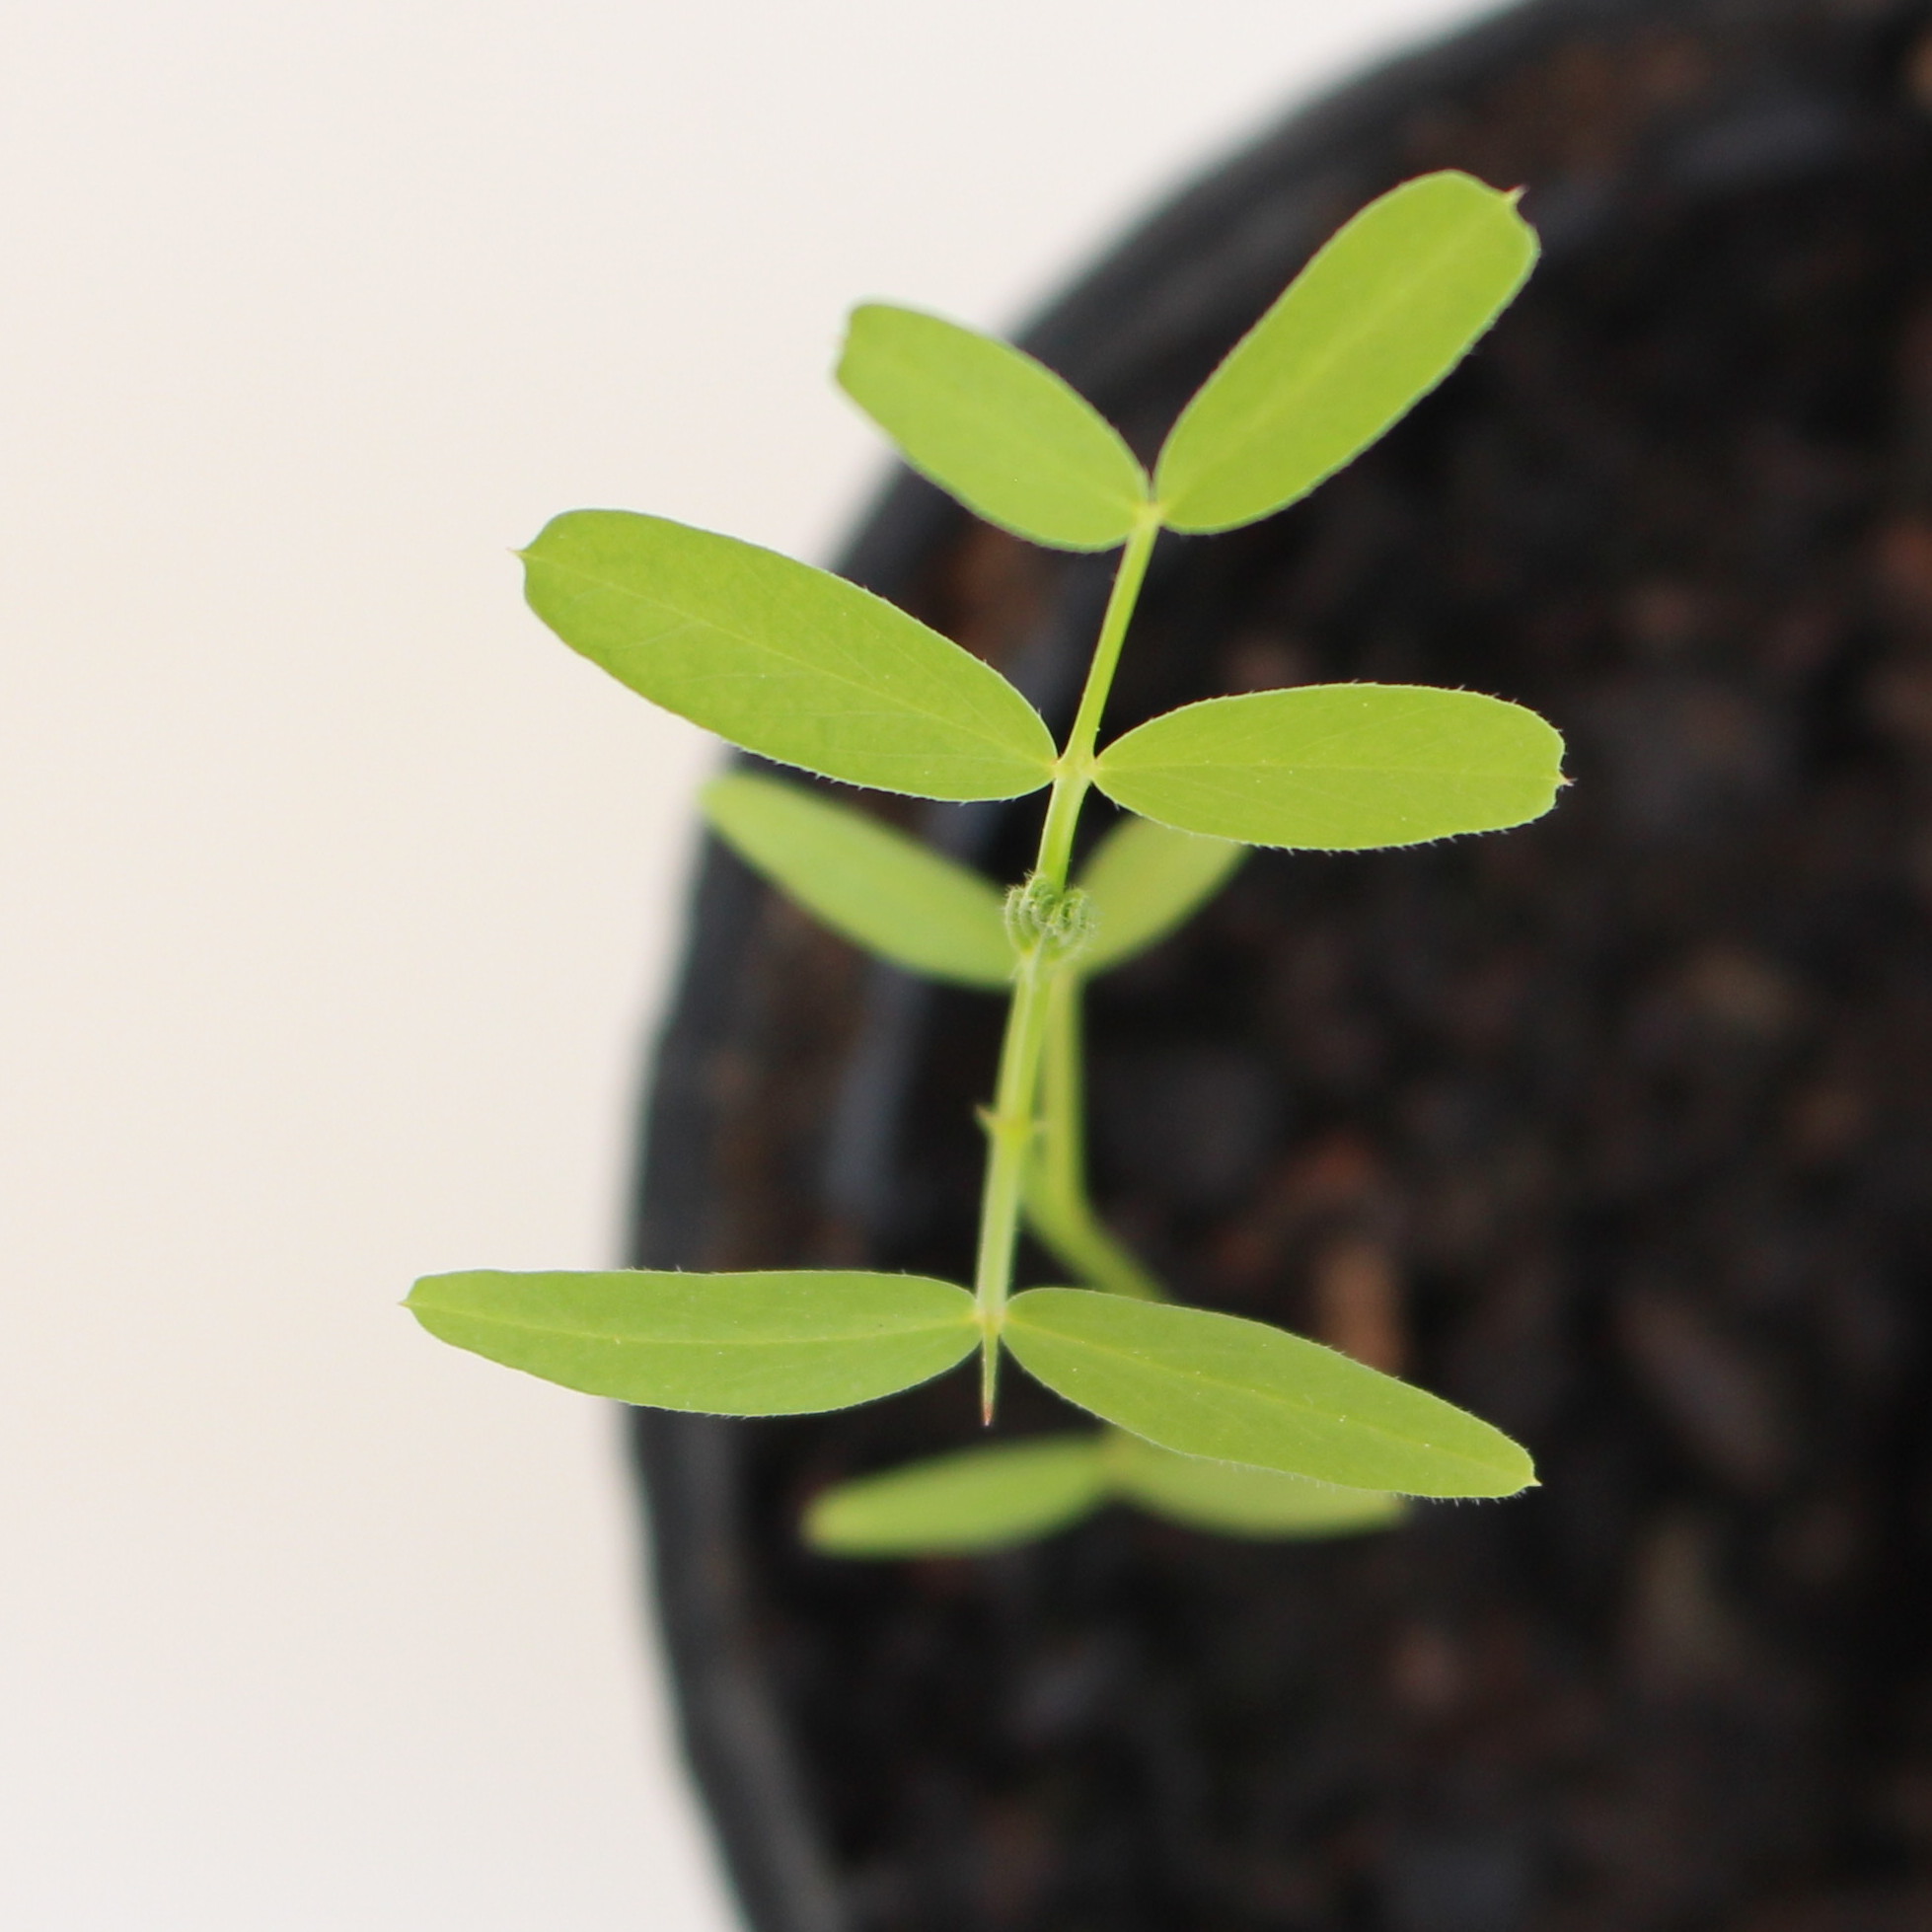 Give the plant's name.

Vicia sativa
